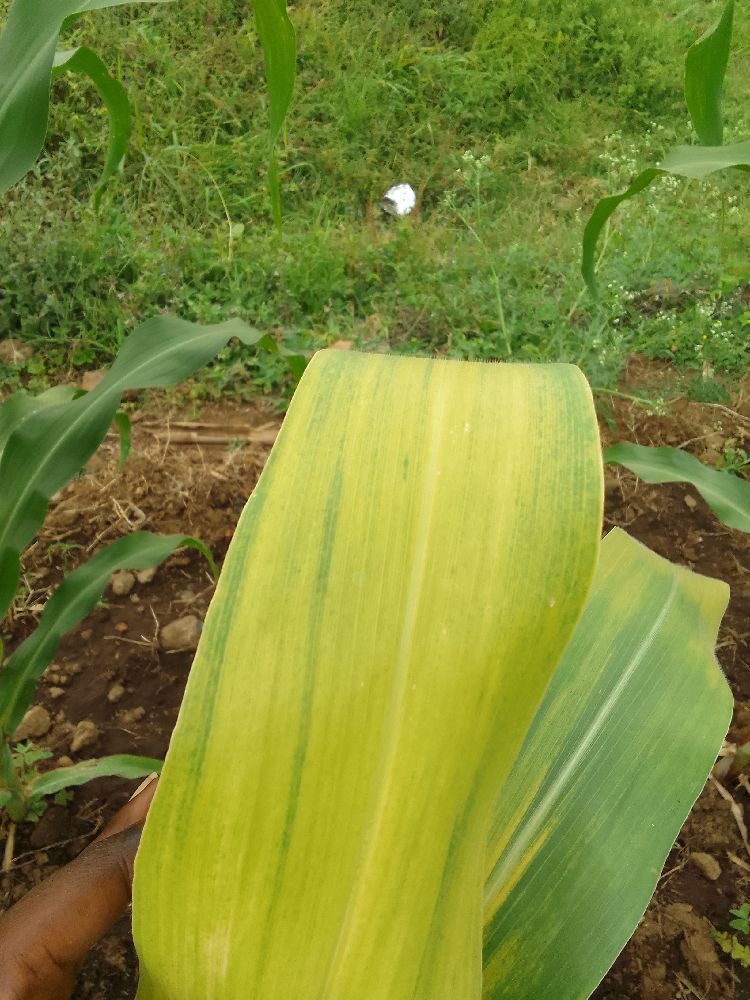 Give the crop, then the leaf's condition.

maize, maize lethal necrosis
